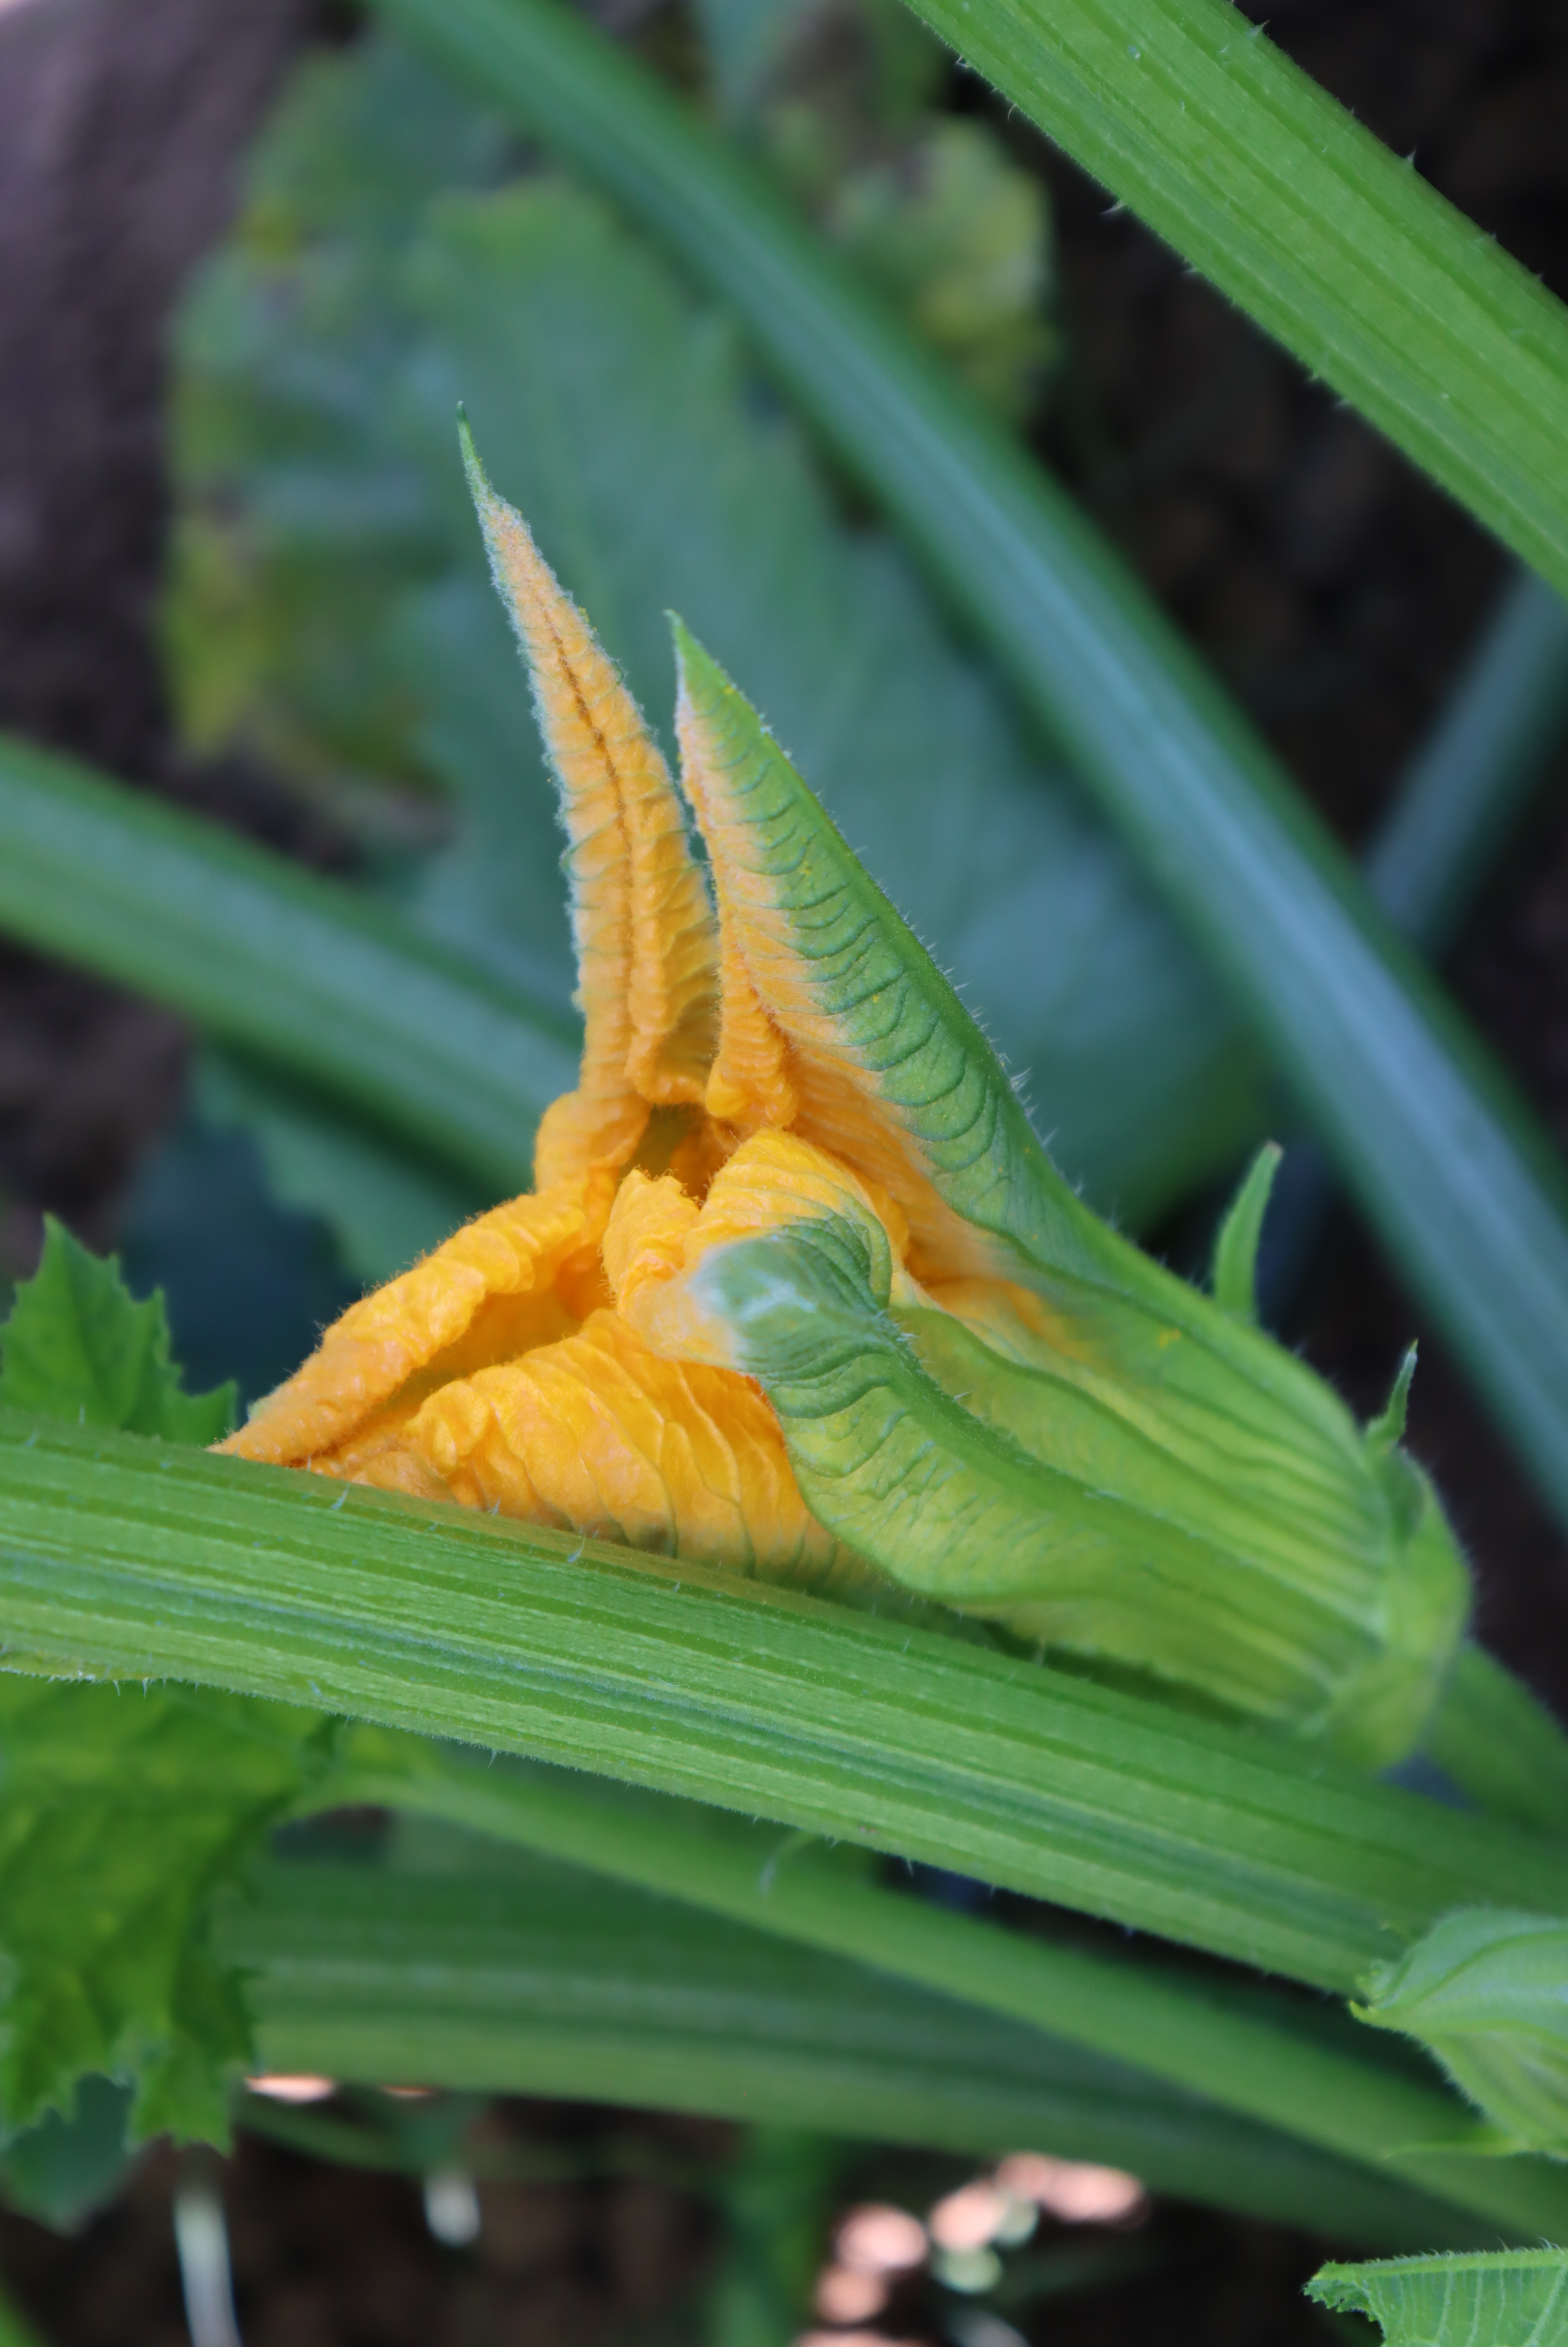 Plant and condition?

zucchini, healthy
